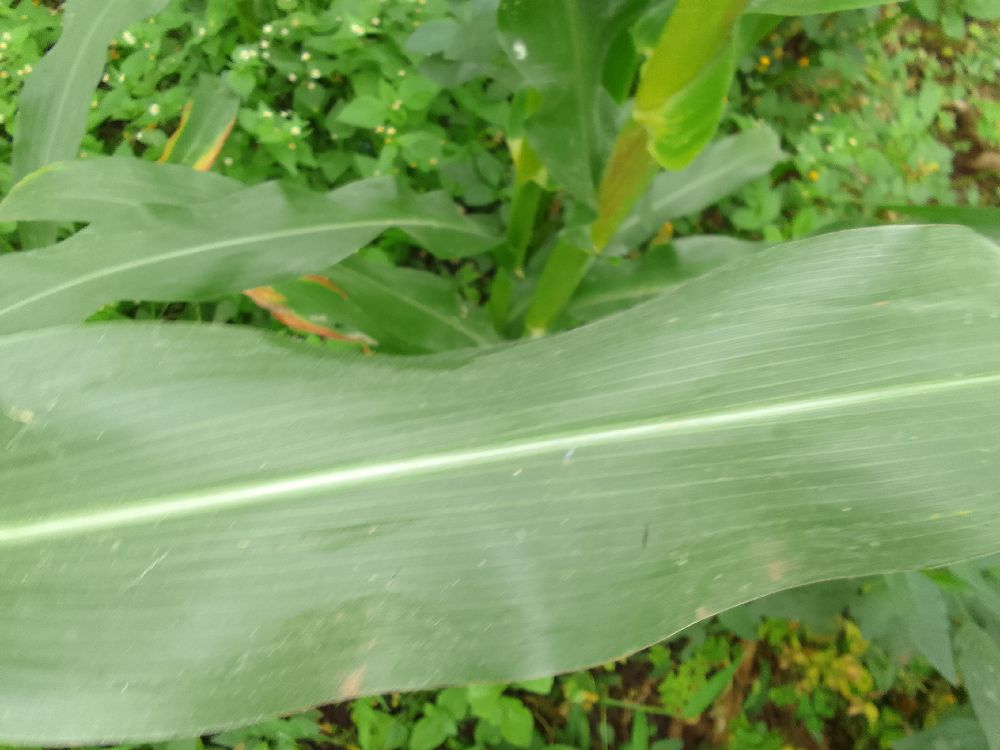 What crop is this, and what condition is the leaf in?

maize, healthy
